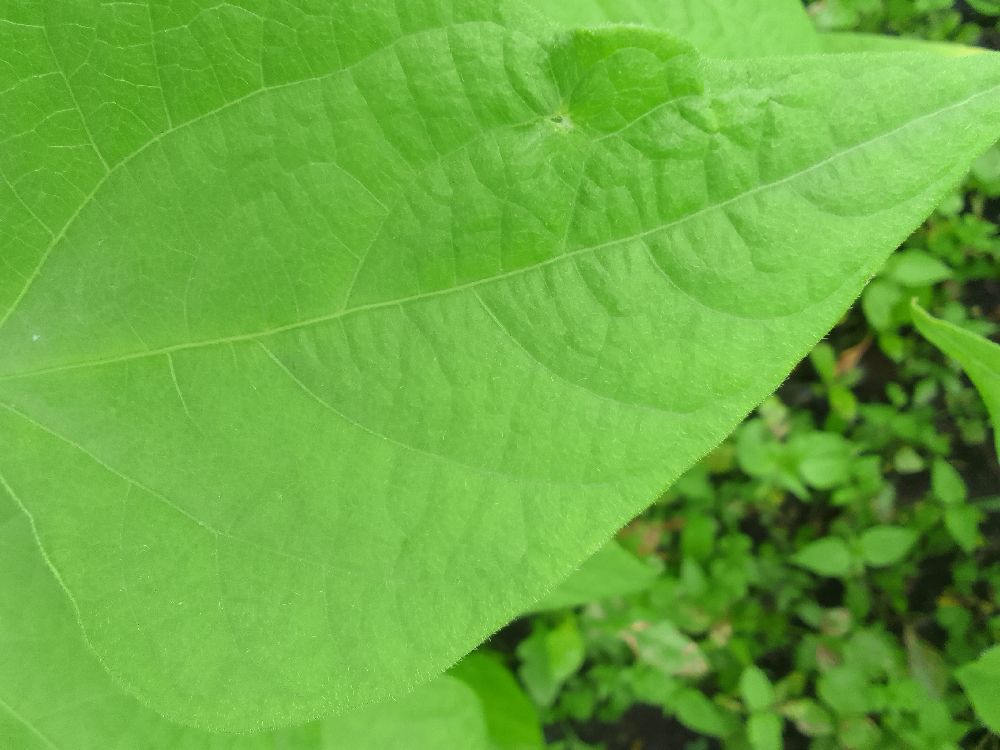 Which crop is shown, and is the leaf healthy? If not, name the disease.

common bean, healthy
